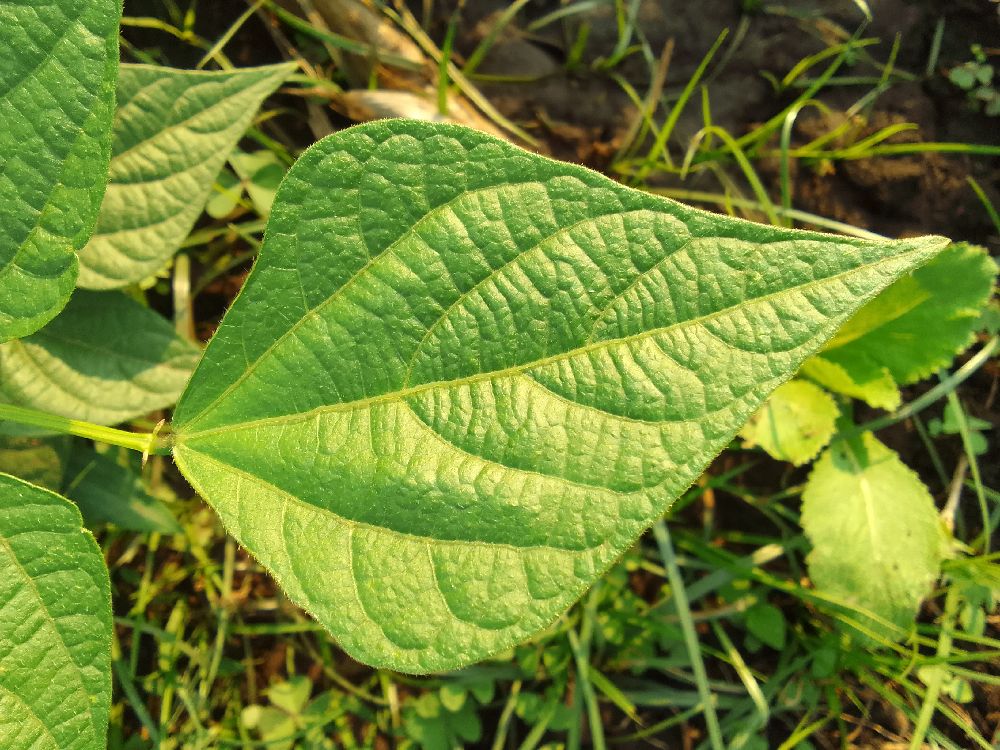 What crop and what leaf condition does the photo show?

common bean, healthy
